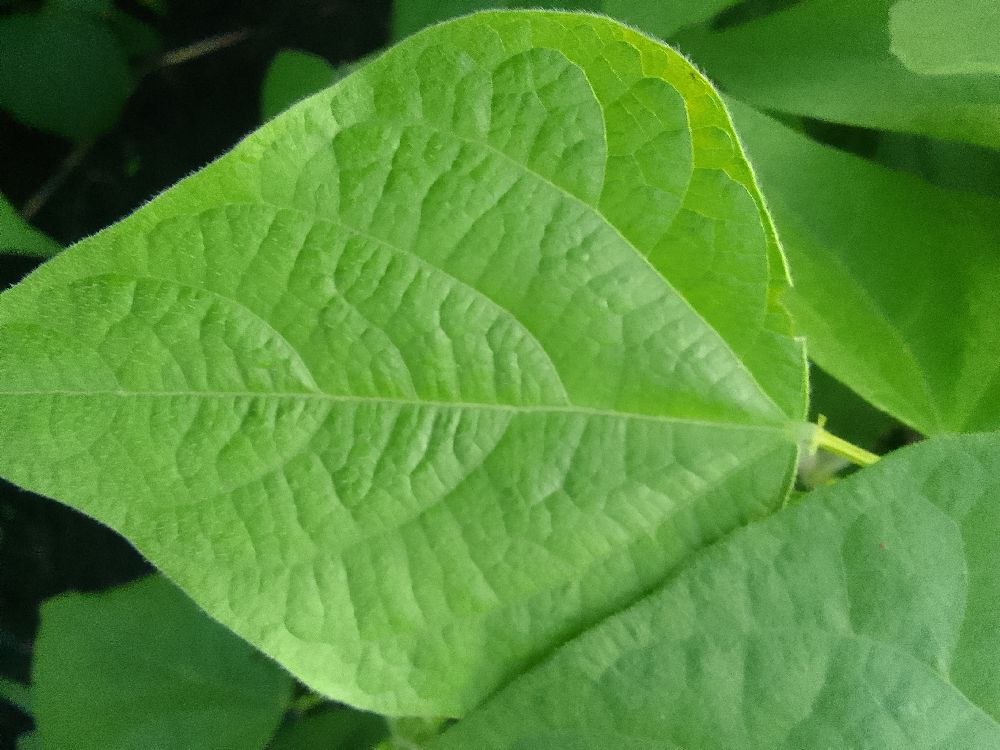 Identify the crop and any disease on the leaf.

common bean, healthy
